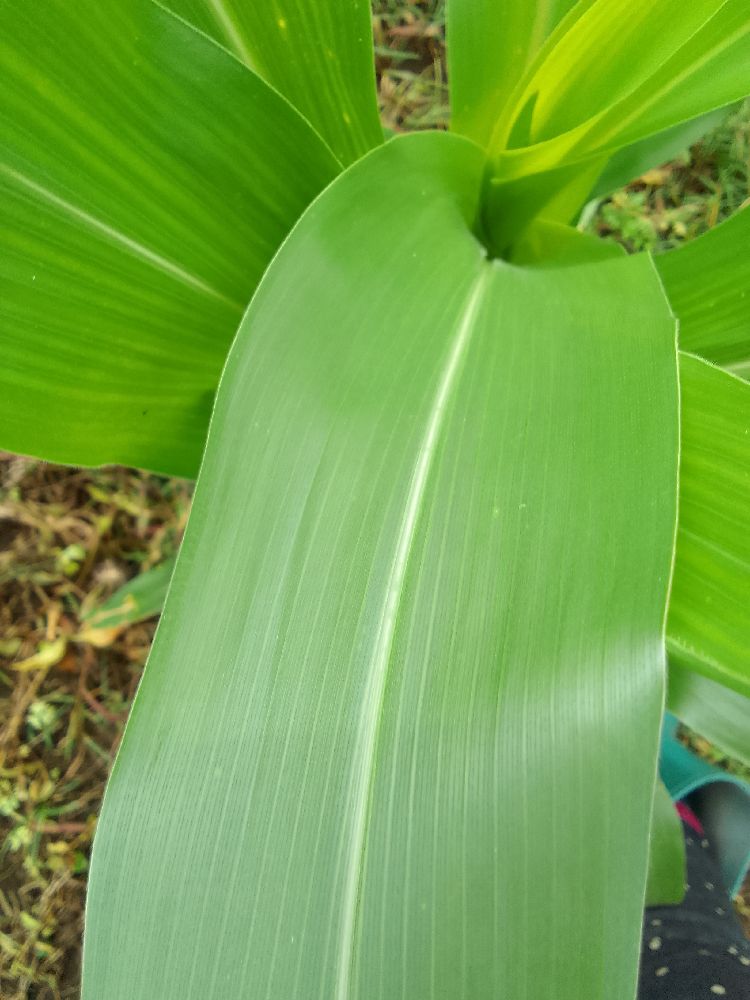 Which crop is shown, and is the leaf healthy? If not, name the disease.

maize, healthy
